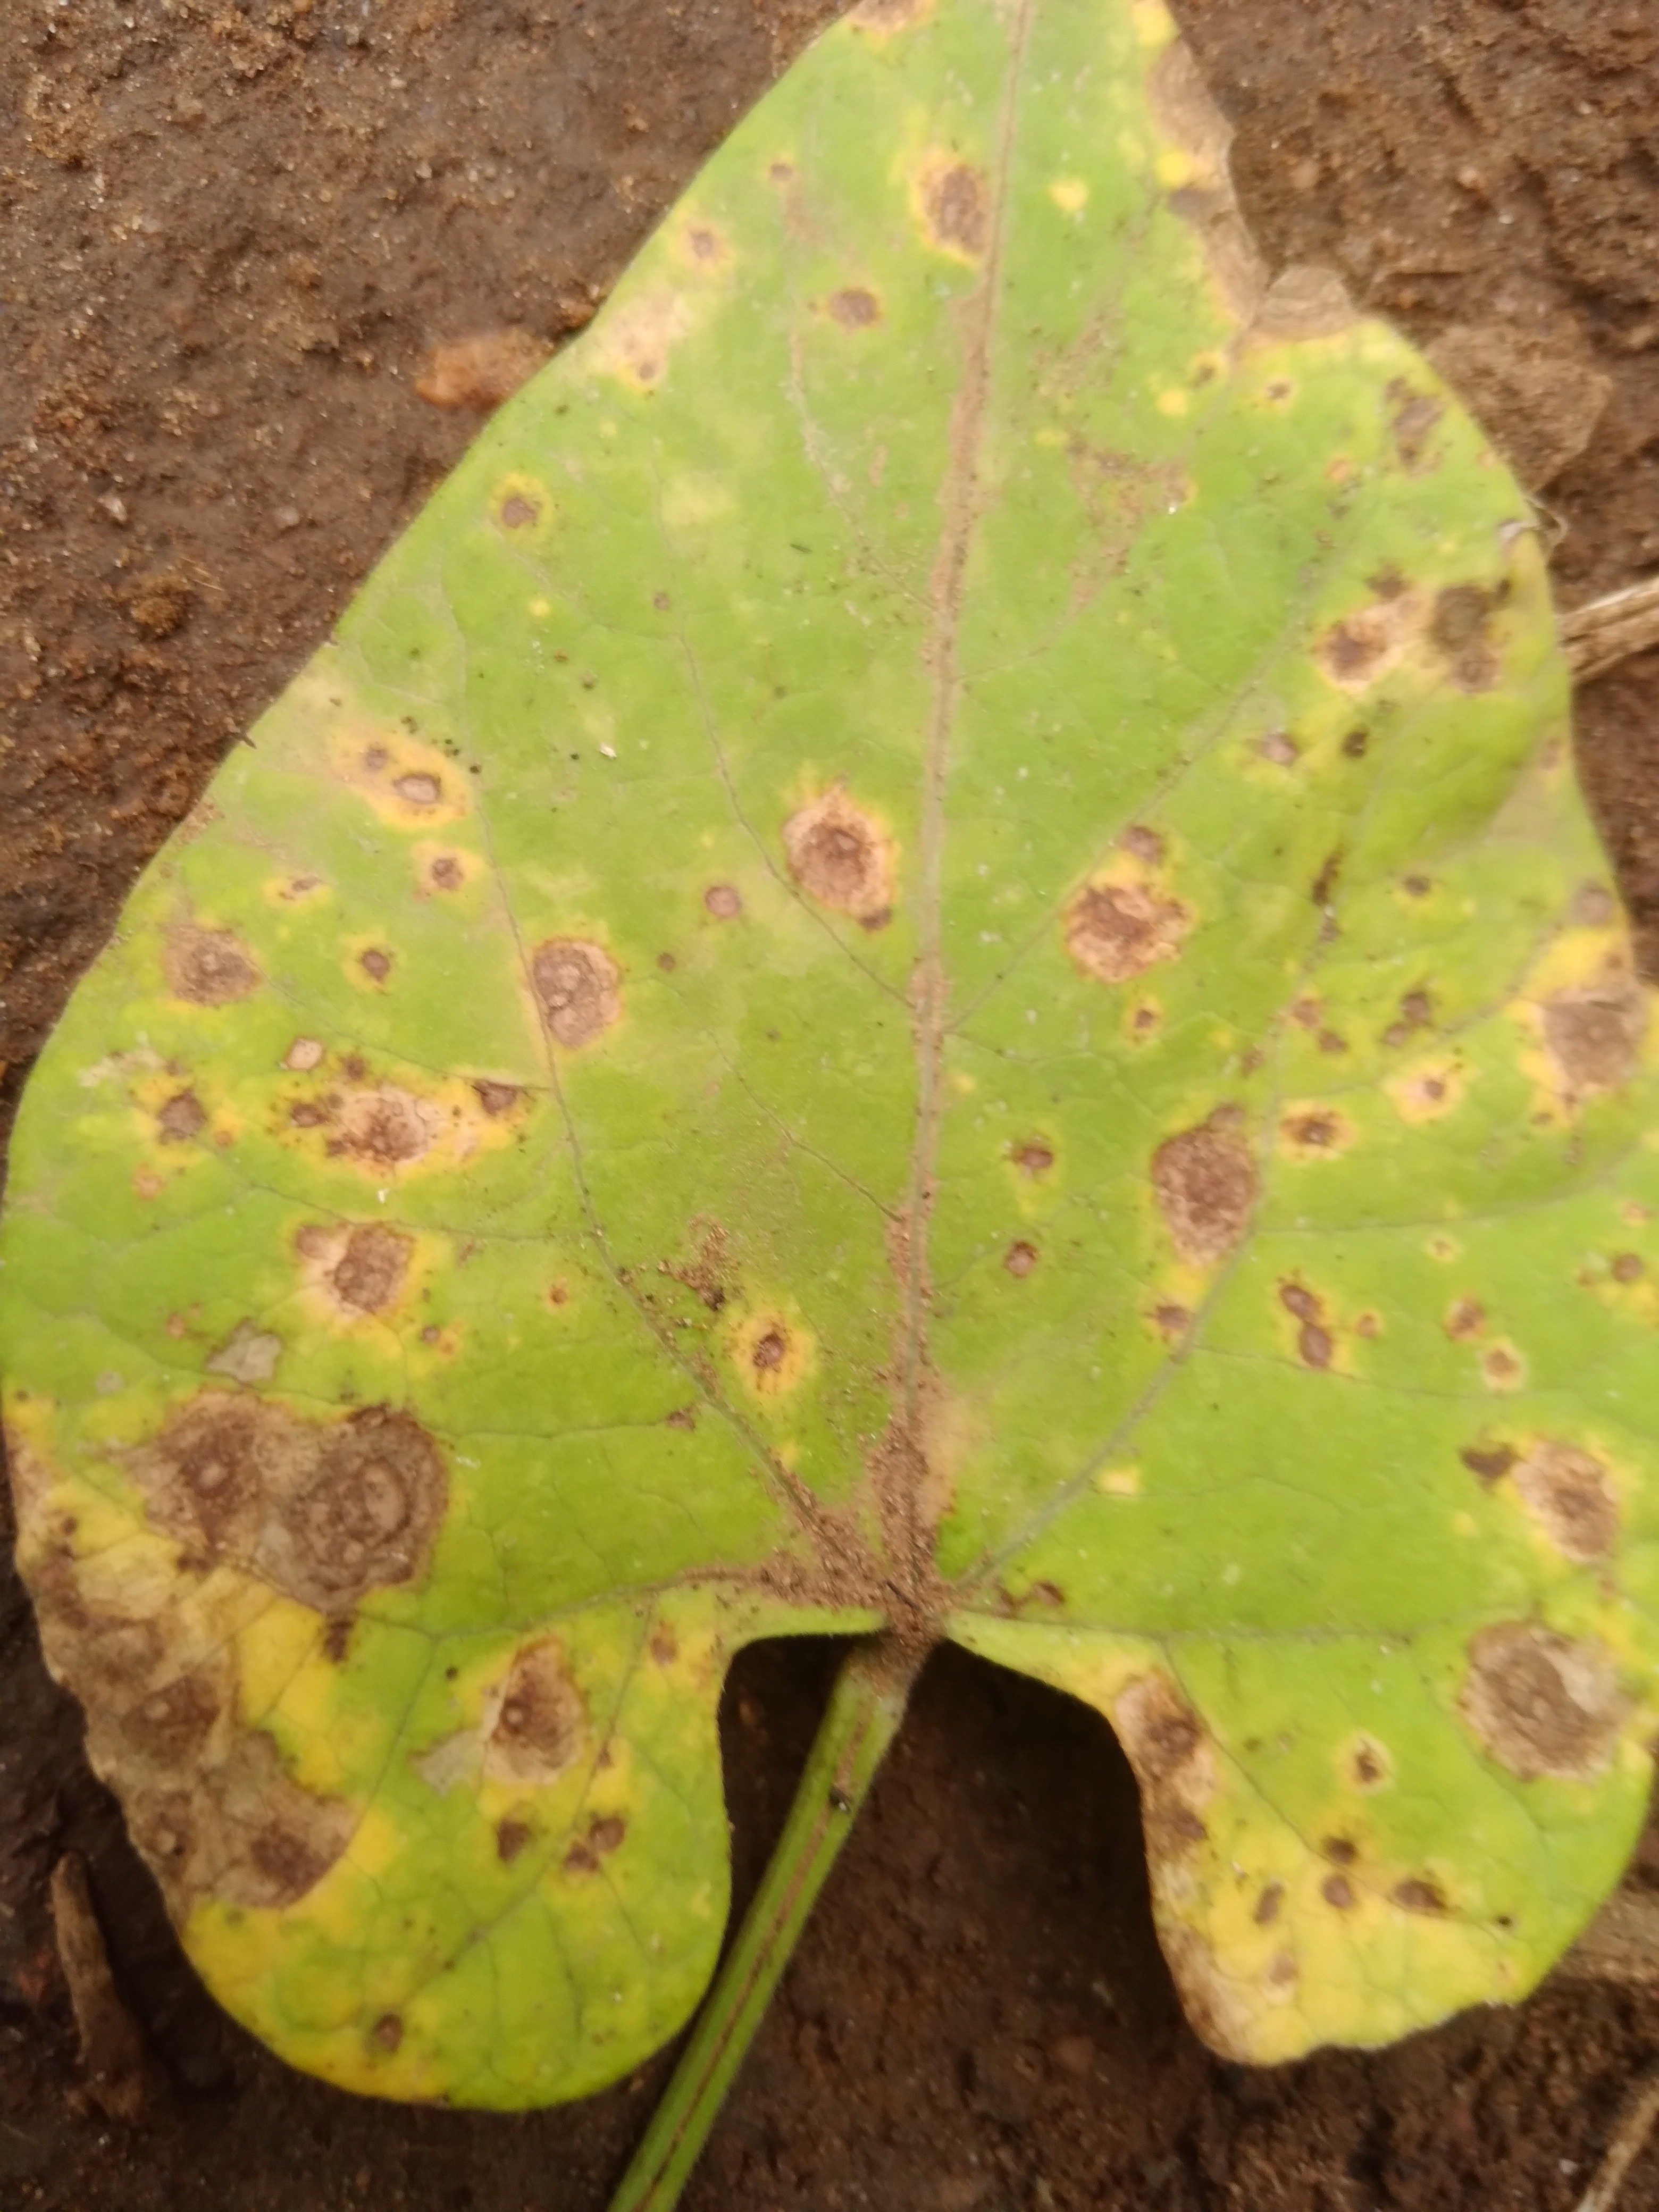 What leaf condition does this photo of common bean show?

rust
